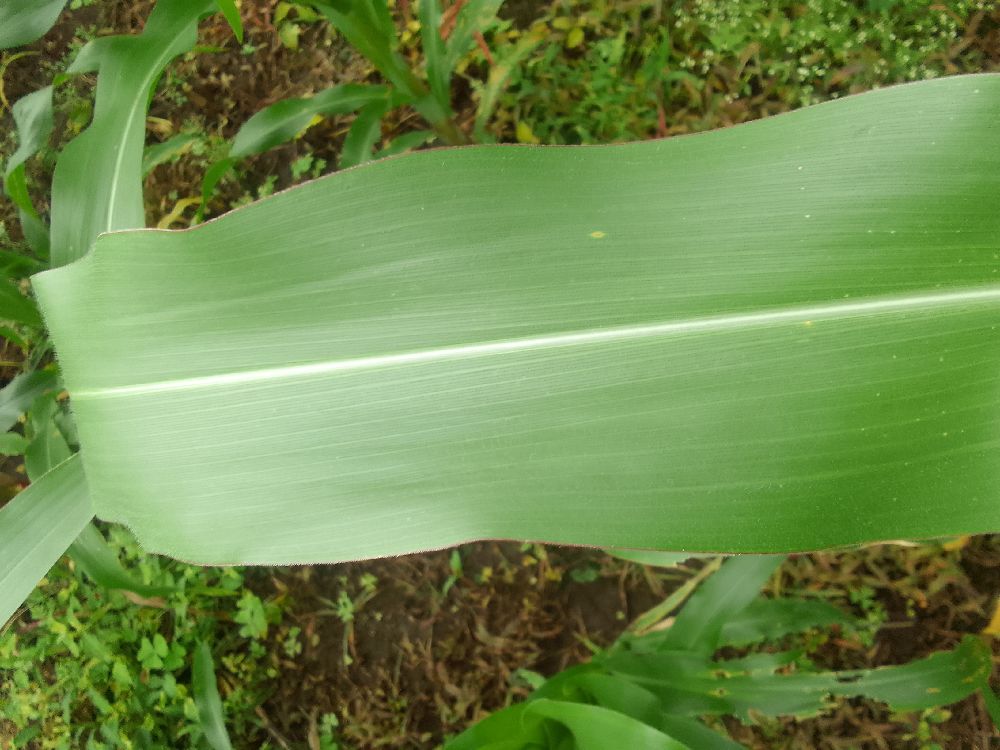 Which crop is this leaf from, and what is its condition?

maize, healthy
